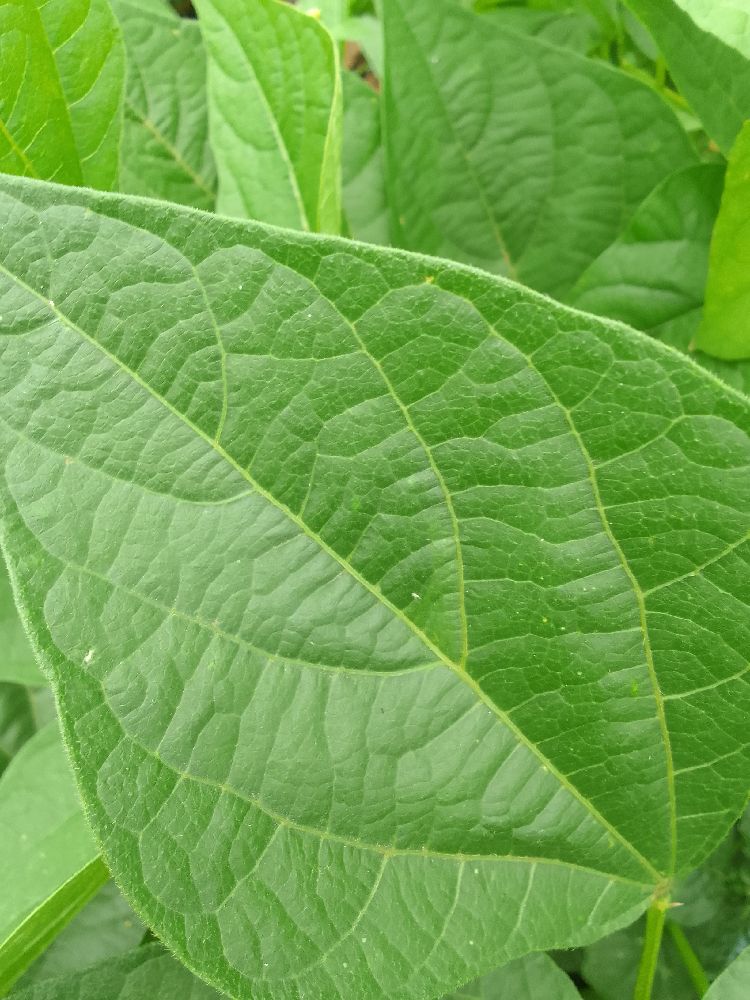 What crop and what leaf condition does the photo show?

common bean, healthy
